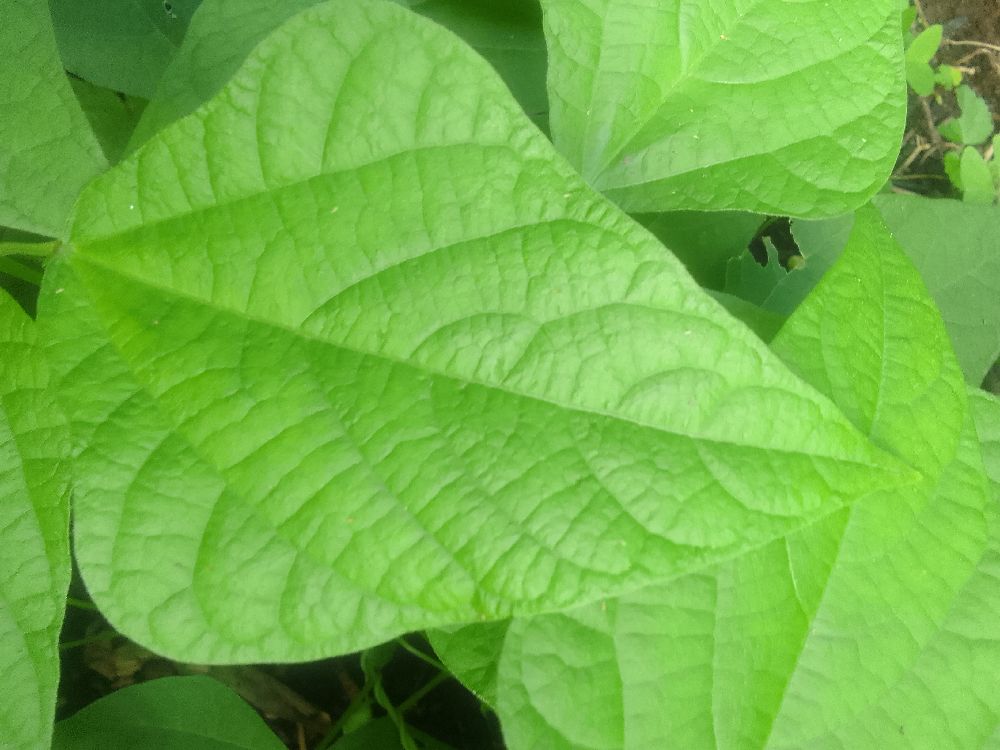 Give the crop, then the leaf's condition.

common bean, healthy
